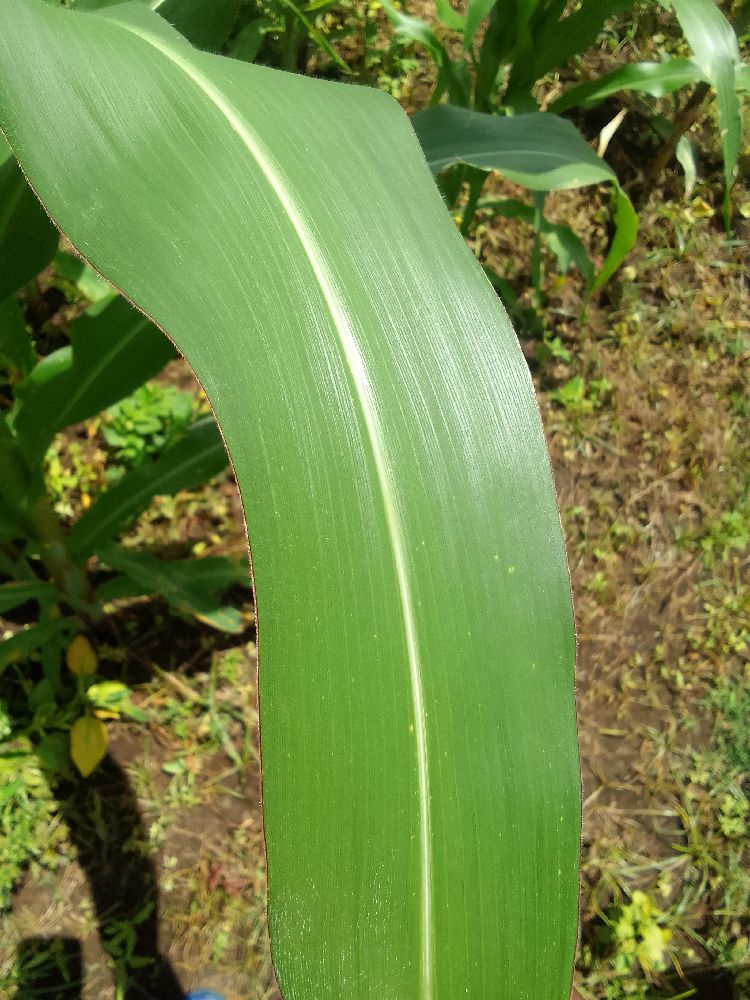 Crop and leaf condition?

maize, healthy
